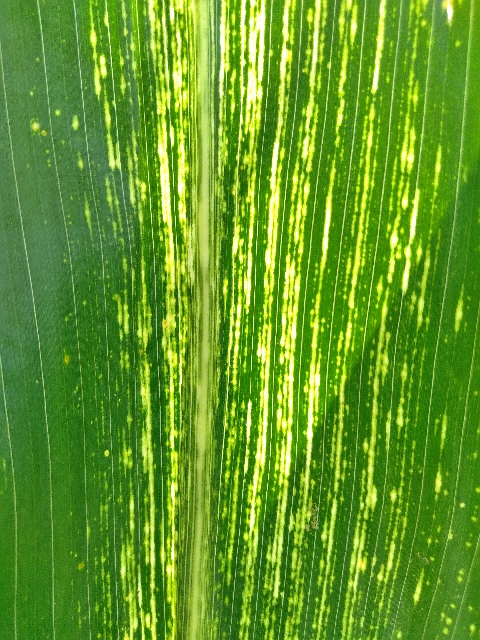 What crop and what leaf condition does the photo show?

maize, maize streak virus
